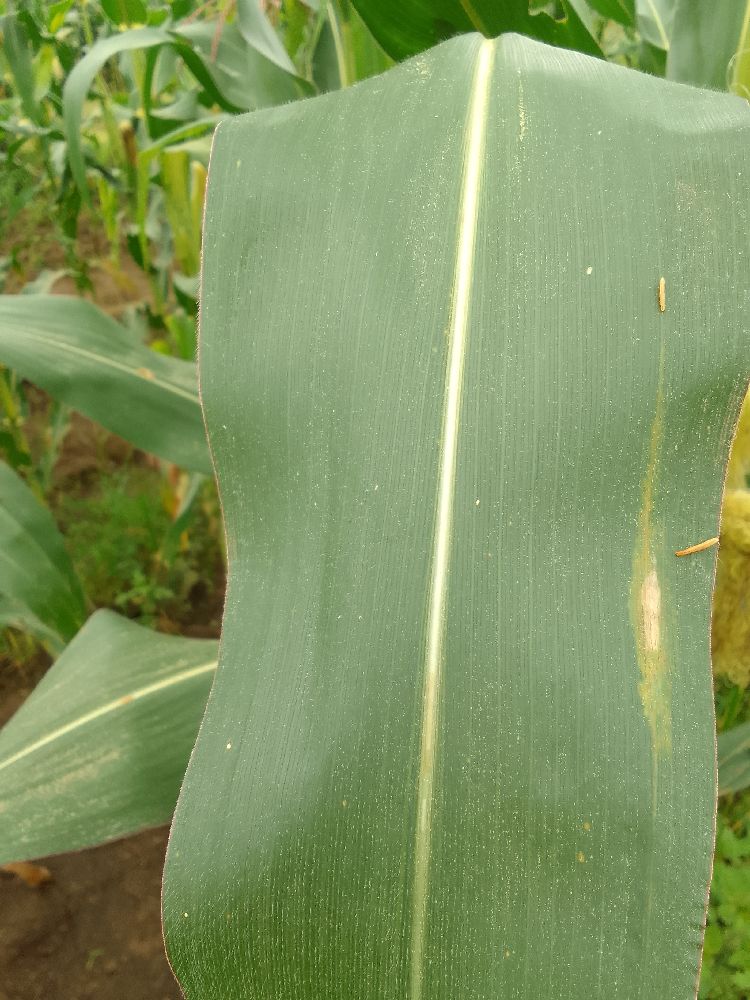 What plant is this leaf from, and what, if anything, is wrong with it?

maize, healthy
